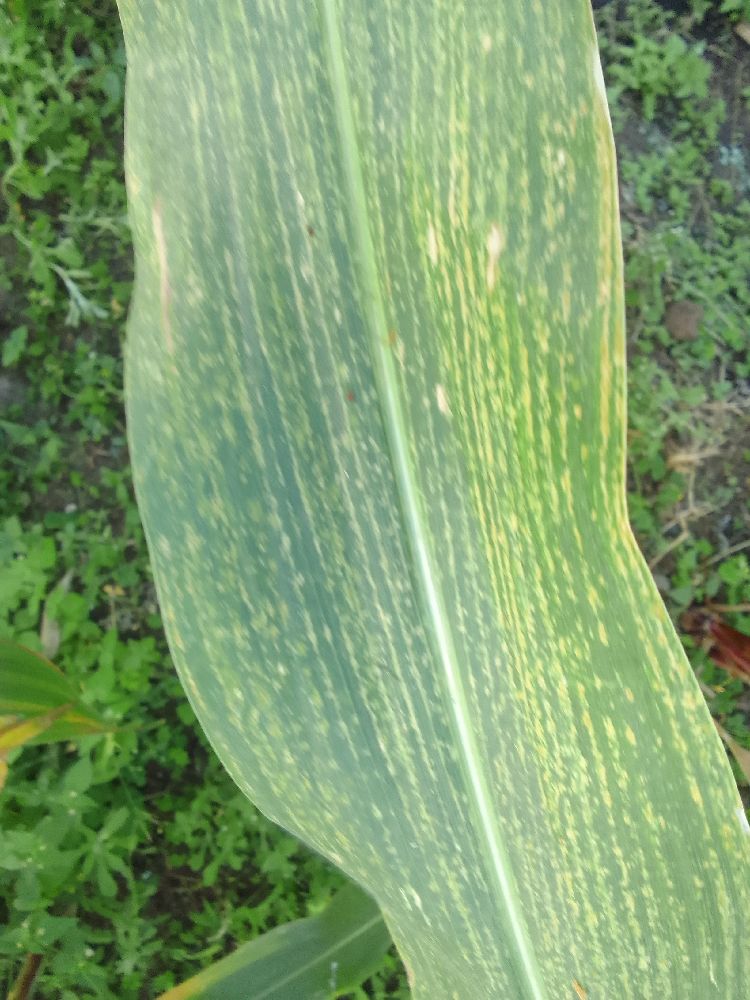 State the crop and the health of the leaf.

maize, maize streak virus
